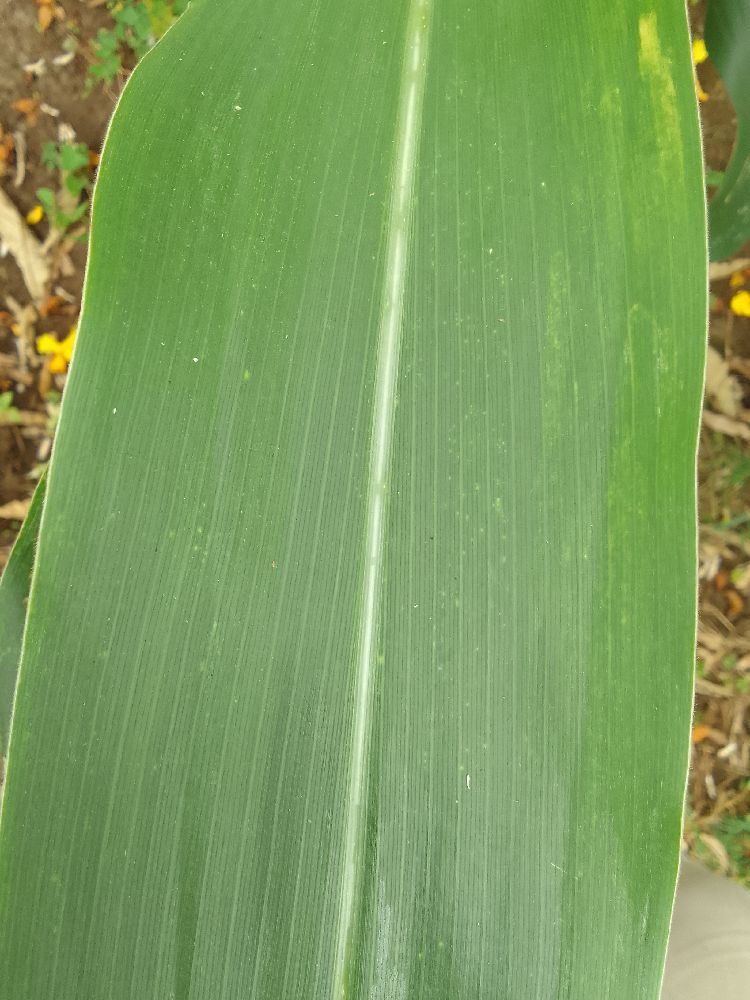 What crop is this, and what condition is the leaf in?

maize, healthy
